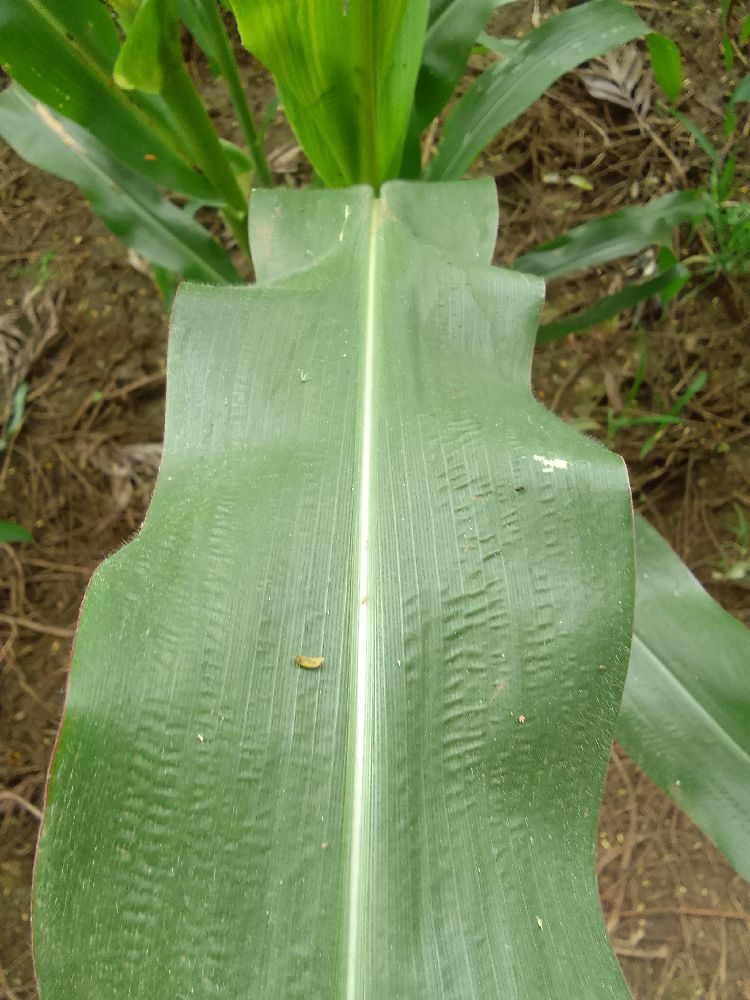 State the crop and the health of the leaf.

maize, healthy
